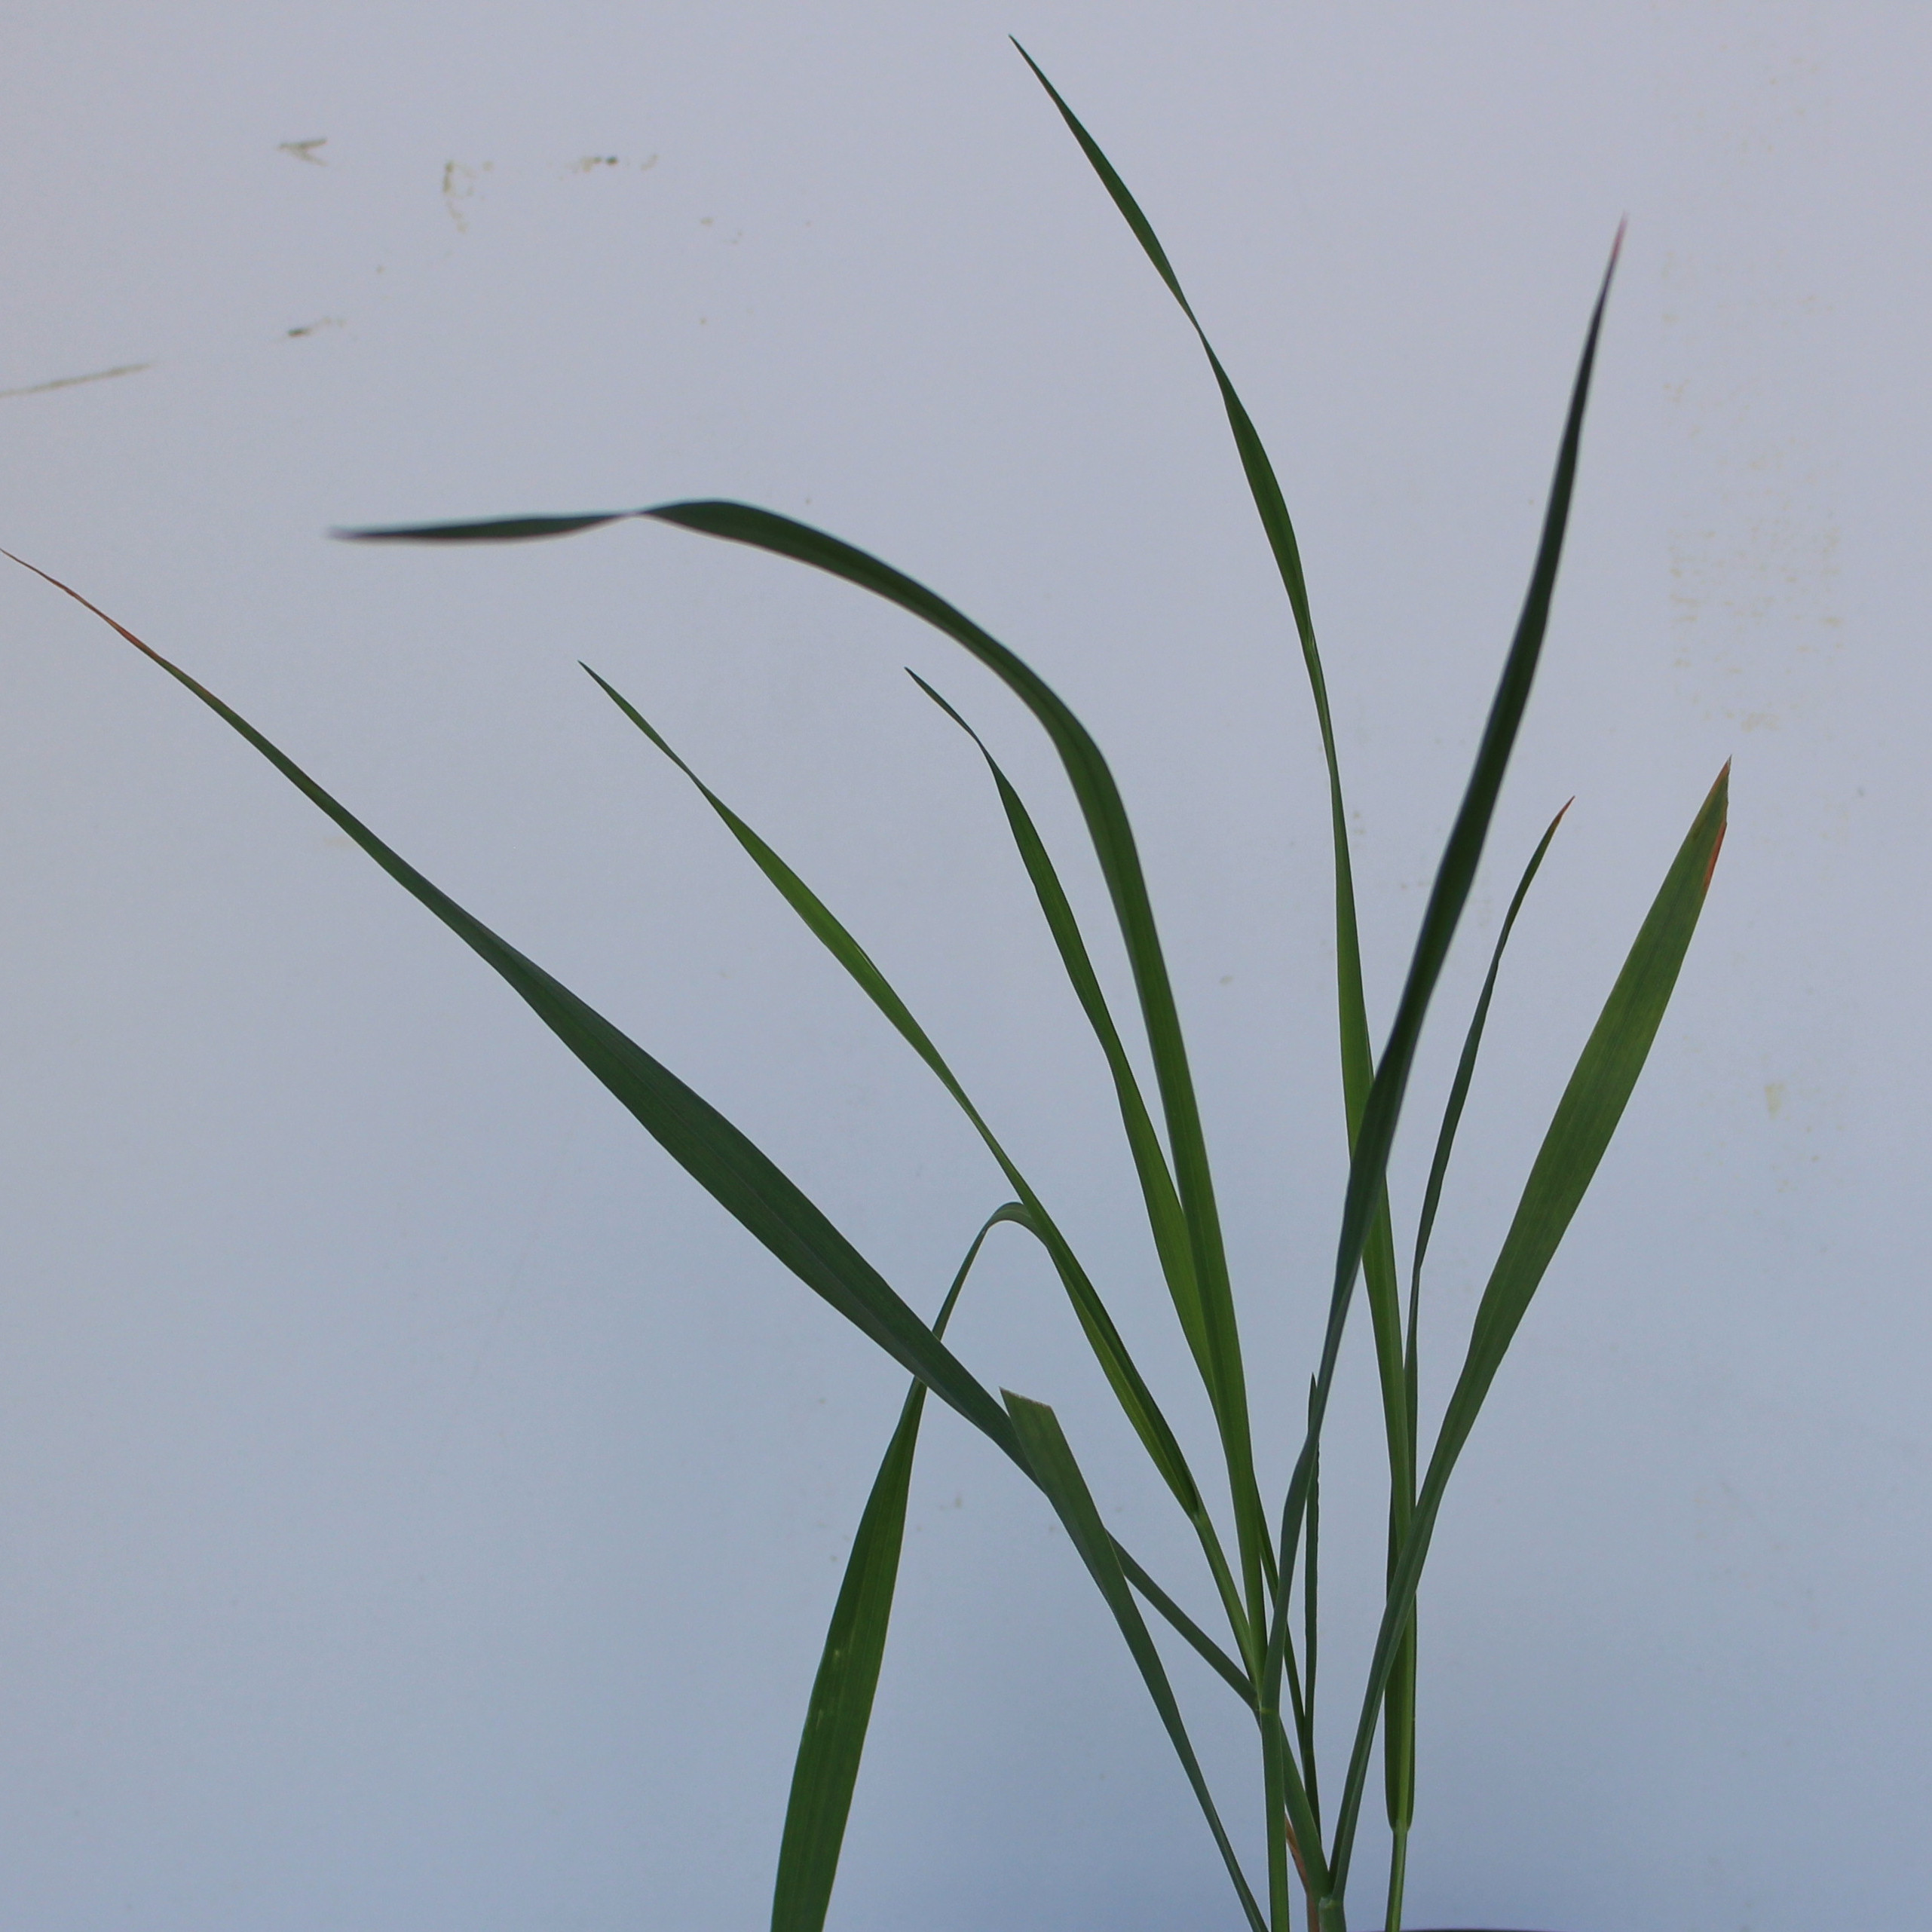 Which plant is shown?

Avena sterilis
